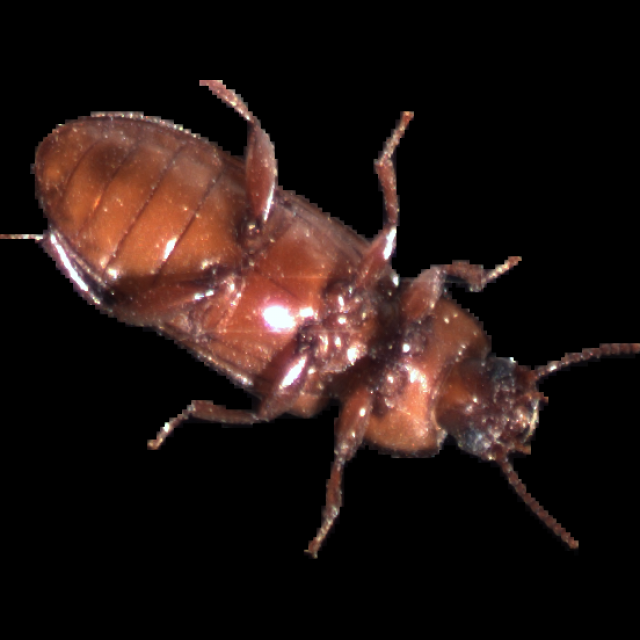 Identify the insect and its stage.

mealworm beetle
